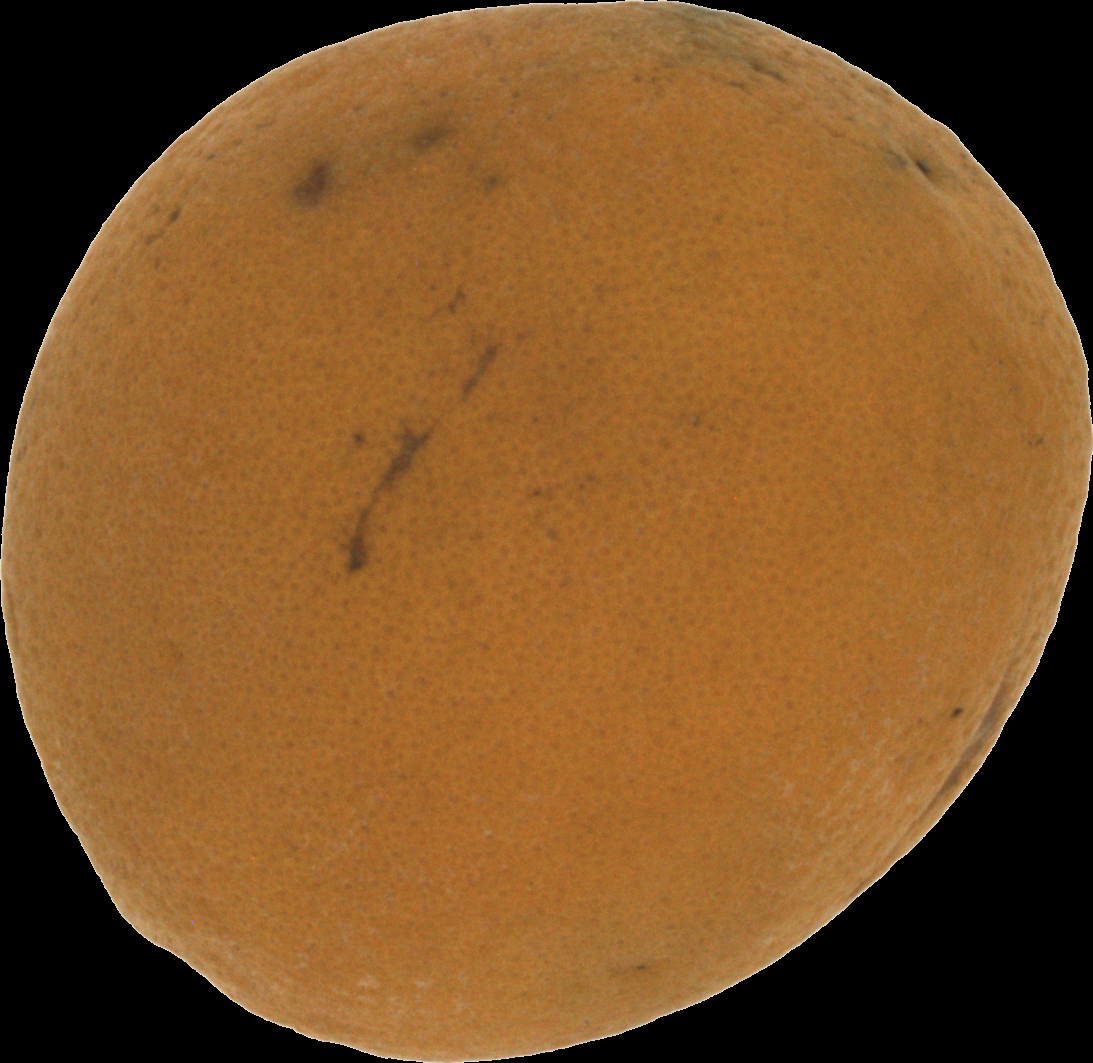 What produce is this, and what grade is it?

orange, bad
